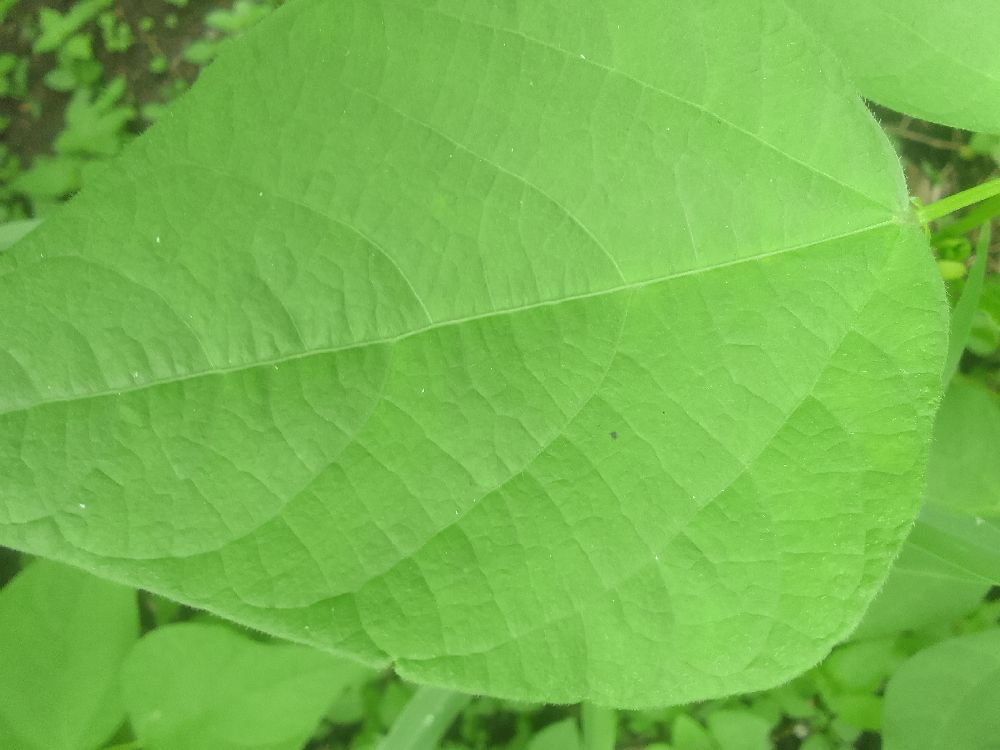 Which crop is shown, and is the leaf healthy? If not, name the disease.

common bean, healthy
